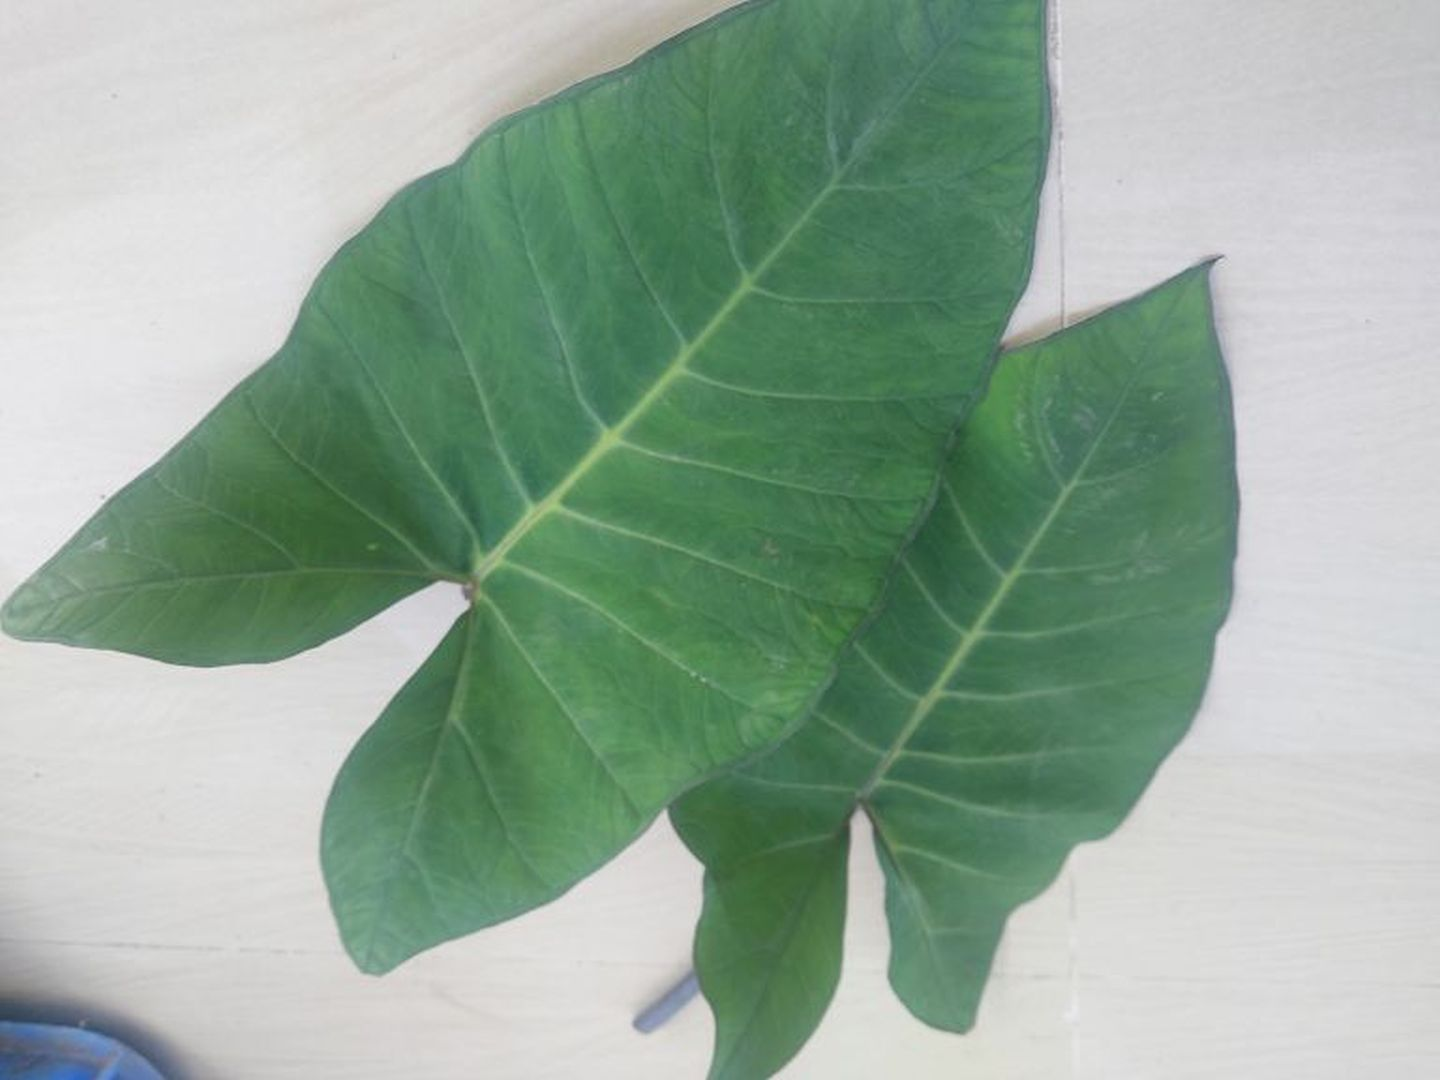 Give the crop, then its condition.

taro, healthy
